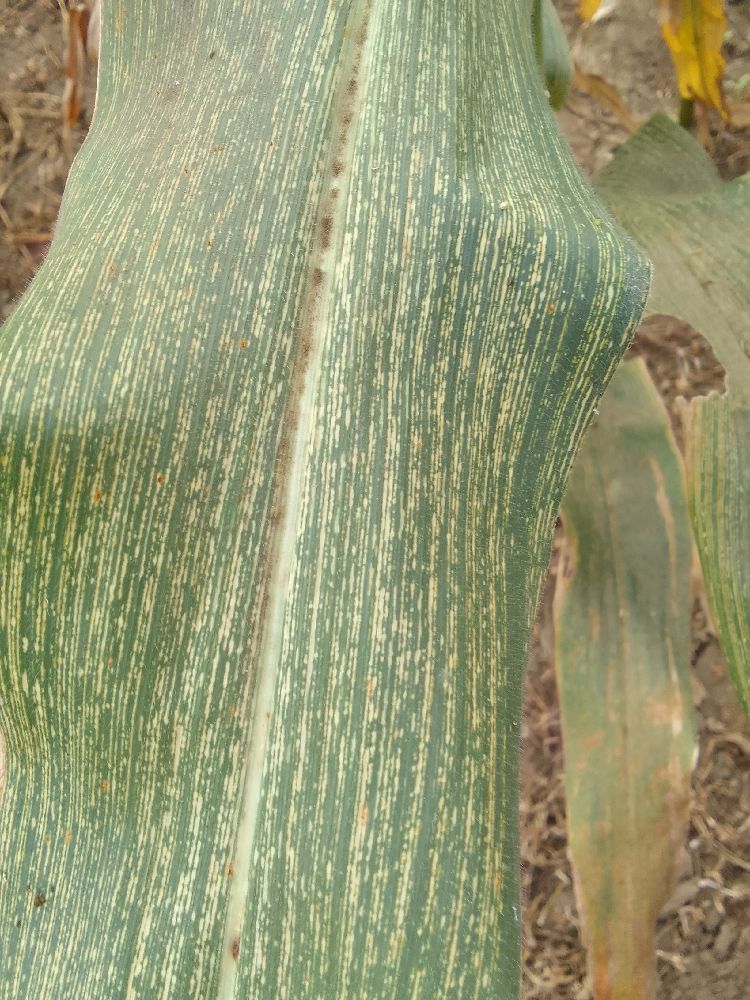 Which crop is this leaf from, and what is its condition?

maize, maize streak virus
